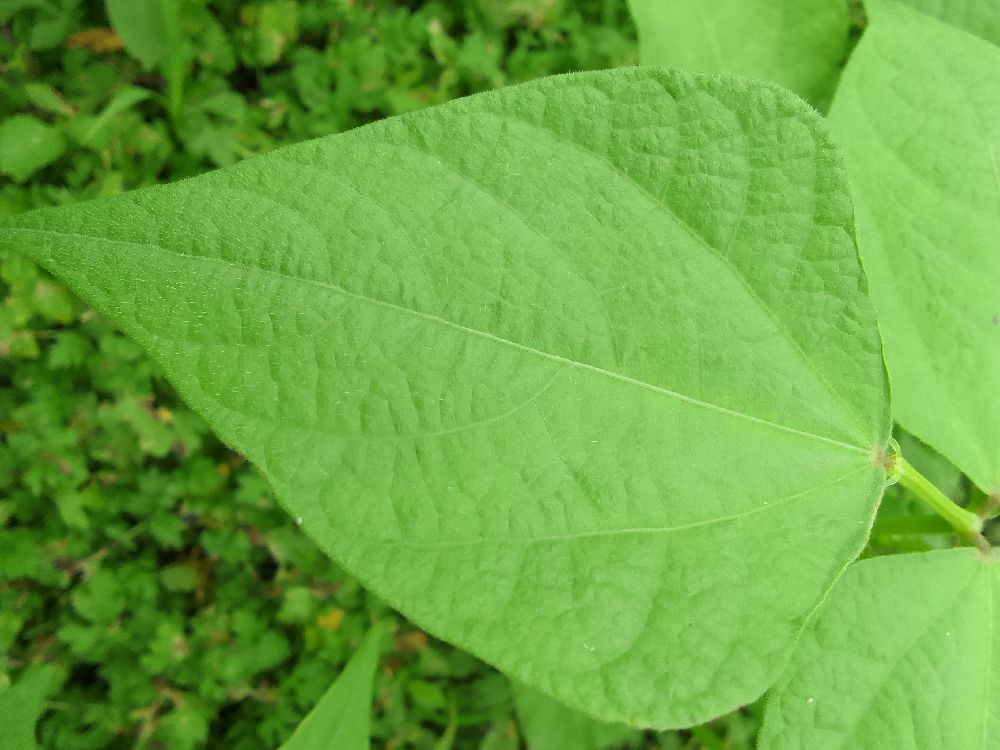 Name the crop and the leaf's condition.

common bean, healthy
